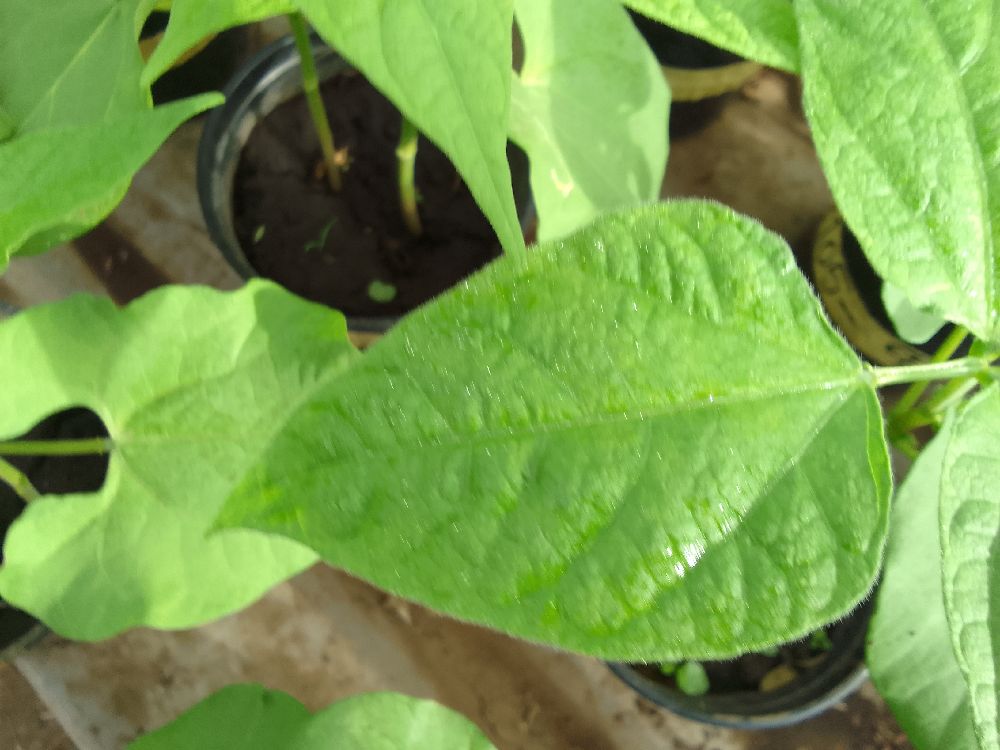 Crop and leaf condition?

common bean, healthy
